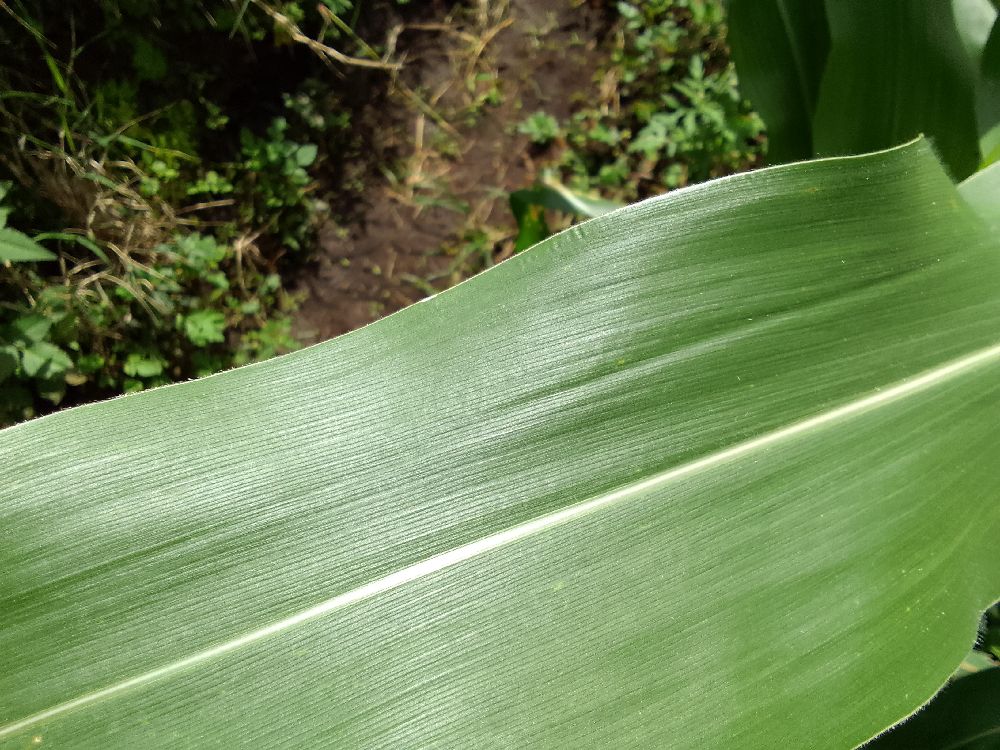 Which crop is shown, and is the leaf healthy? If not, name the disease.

maize, healthy
